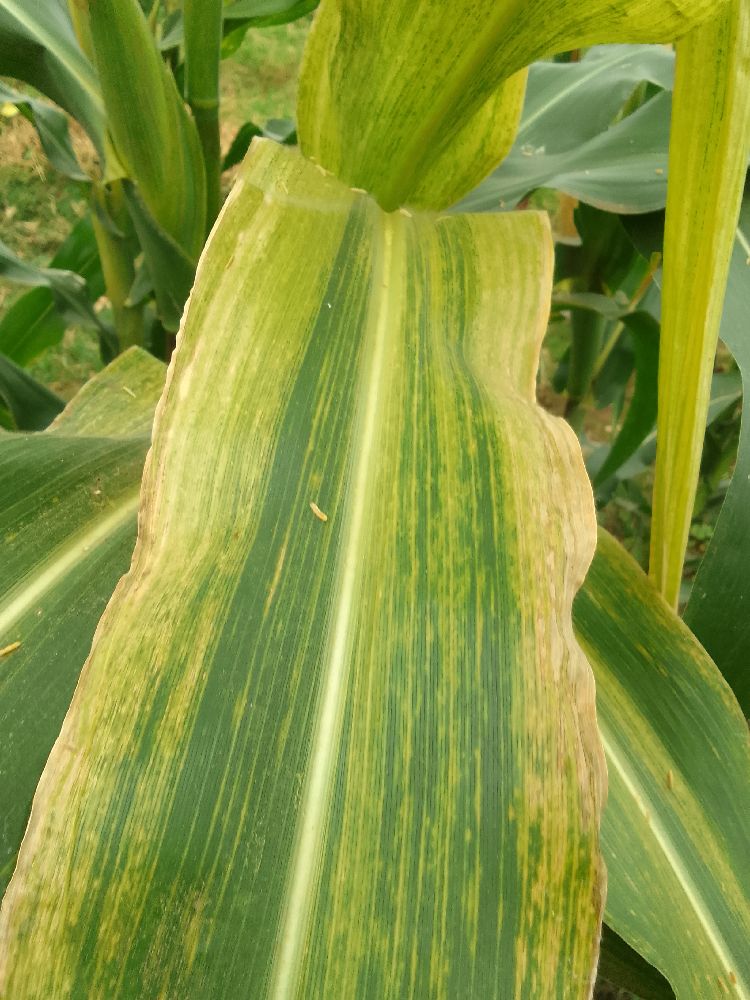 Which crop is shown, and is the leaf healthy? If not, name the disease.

maize, maize lethal necrosis
